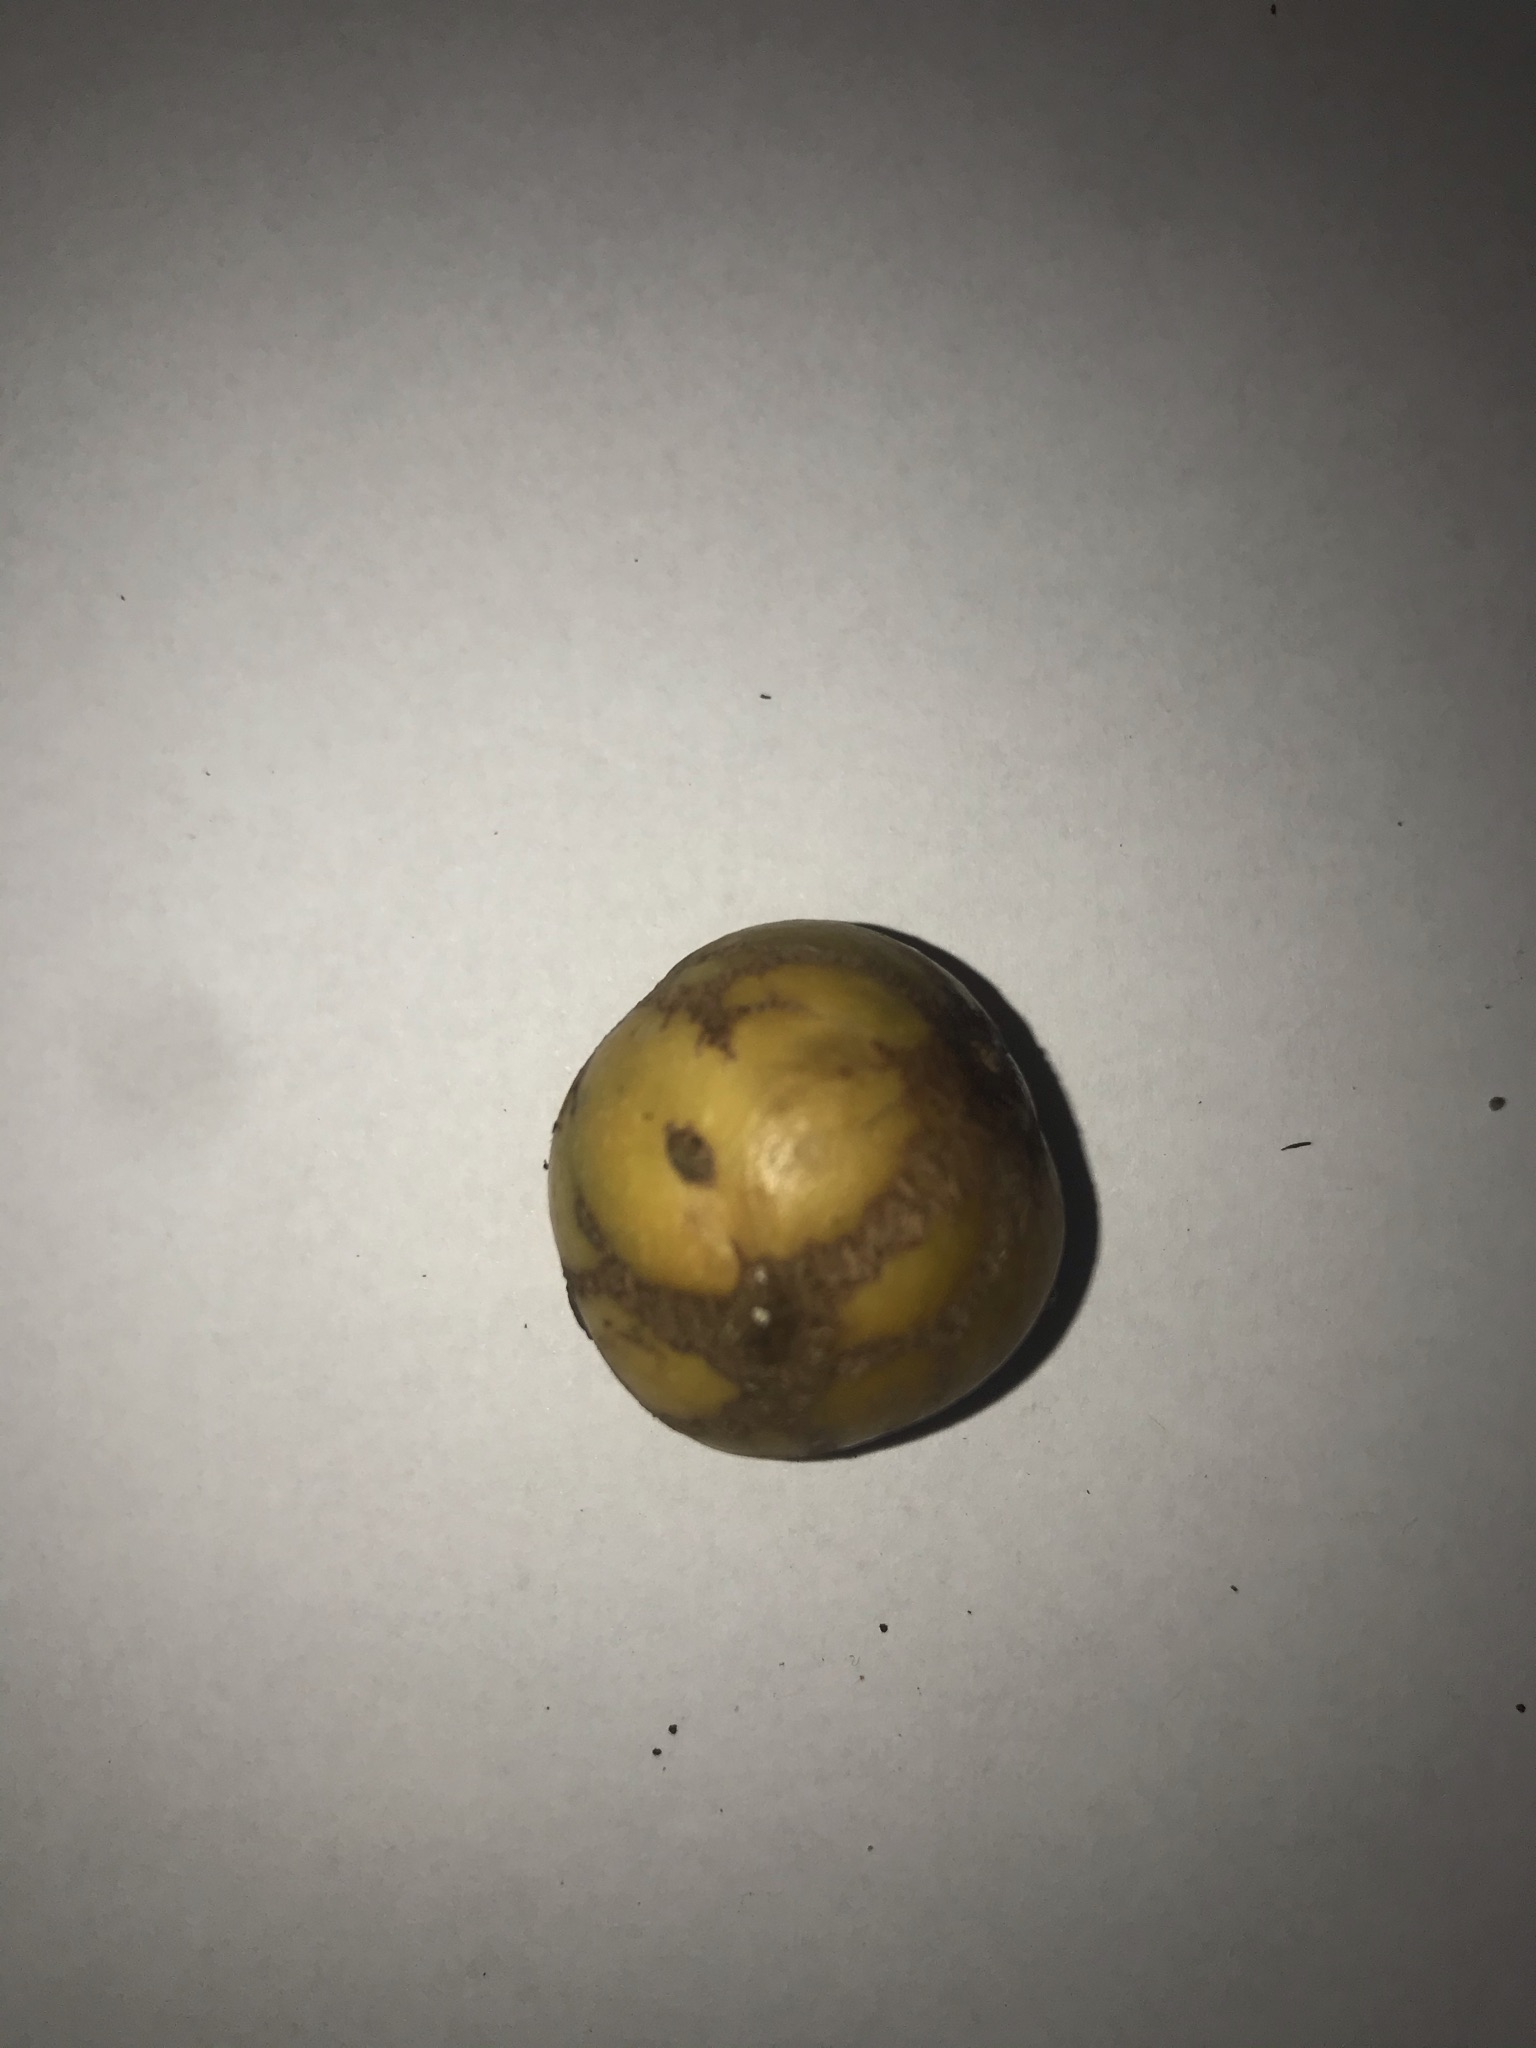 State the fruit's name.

abiu
